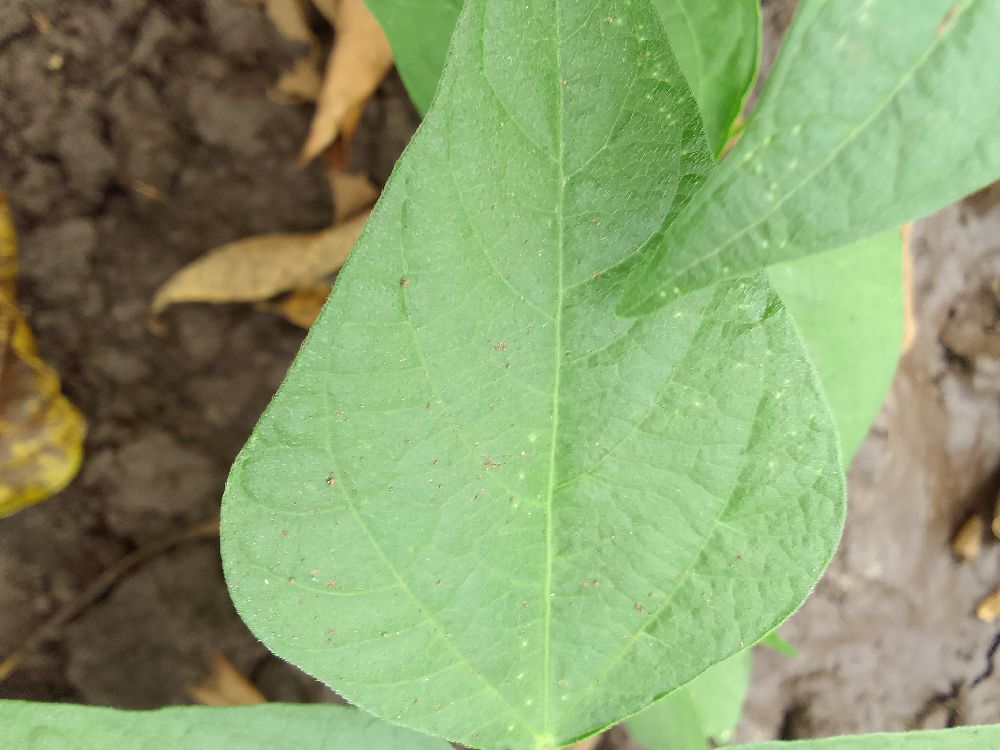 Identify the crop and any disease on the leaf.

common bean, healthy
